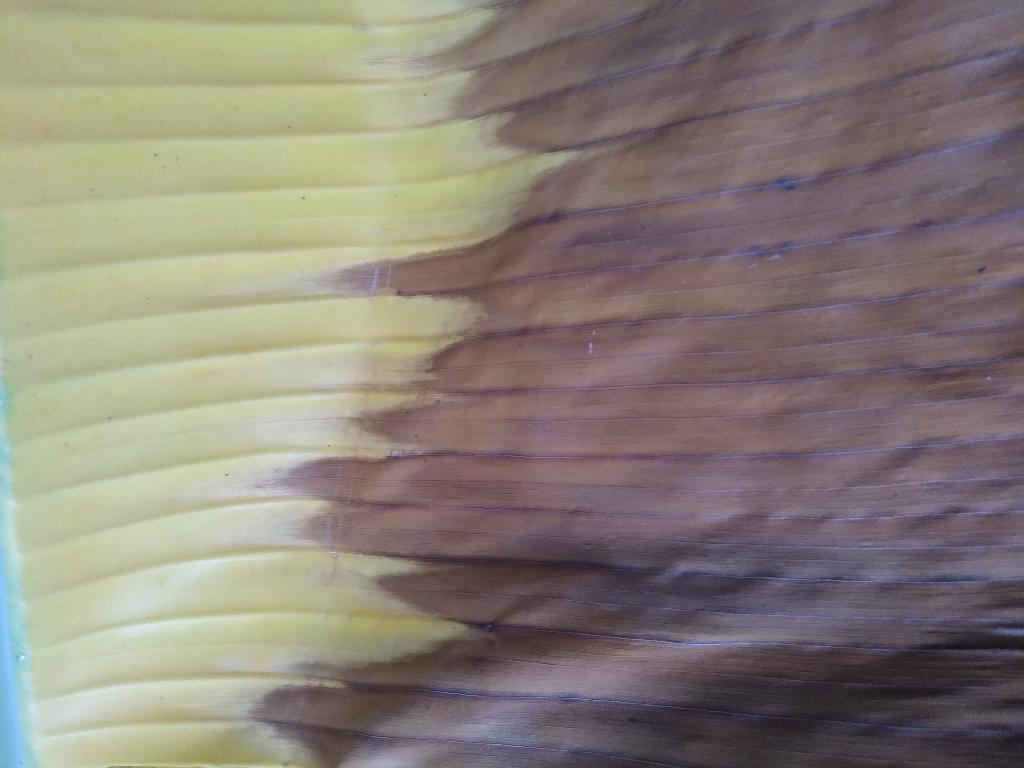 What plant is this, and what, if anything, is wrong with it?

banana, fusarium wilt race 1
